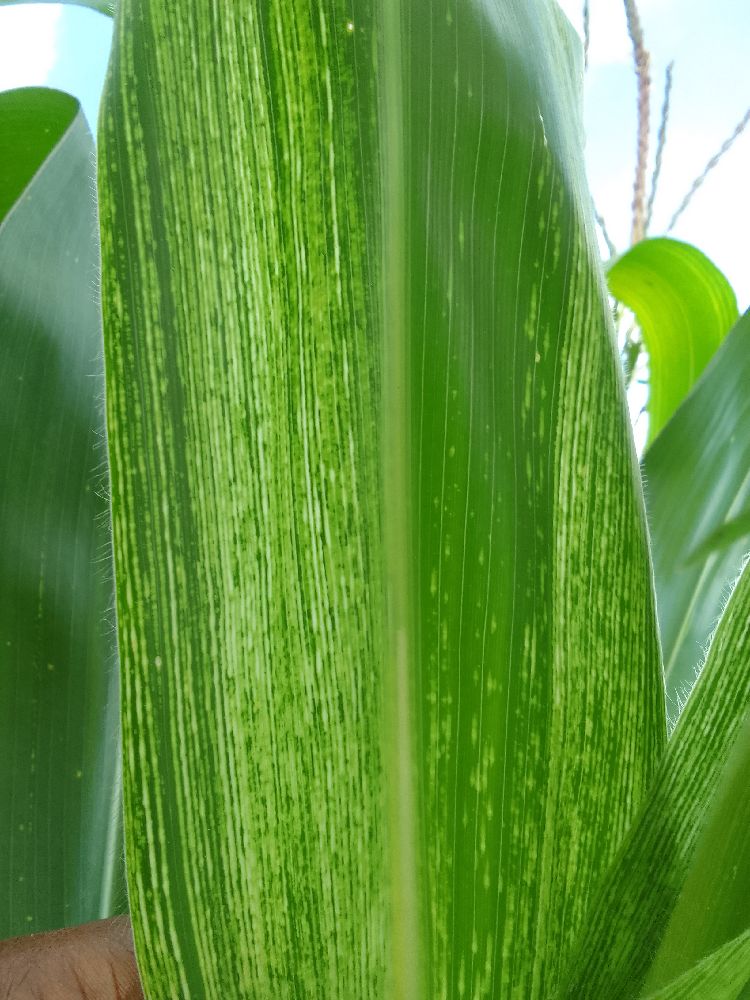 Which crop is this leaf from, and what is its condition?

maize, maize streak virus
